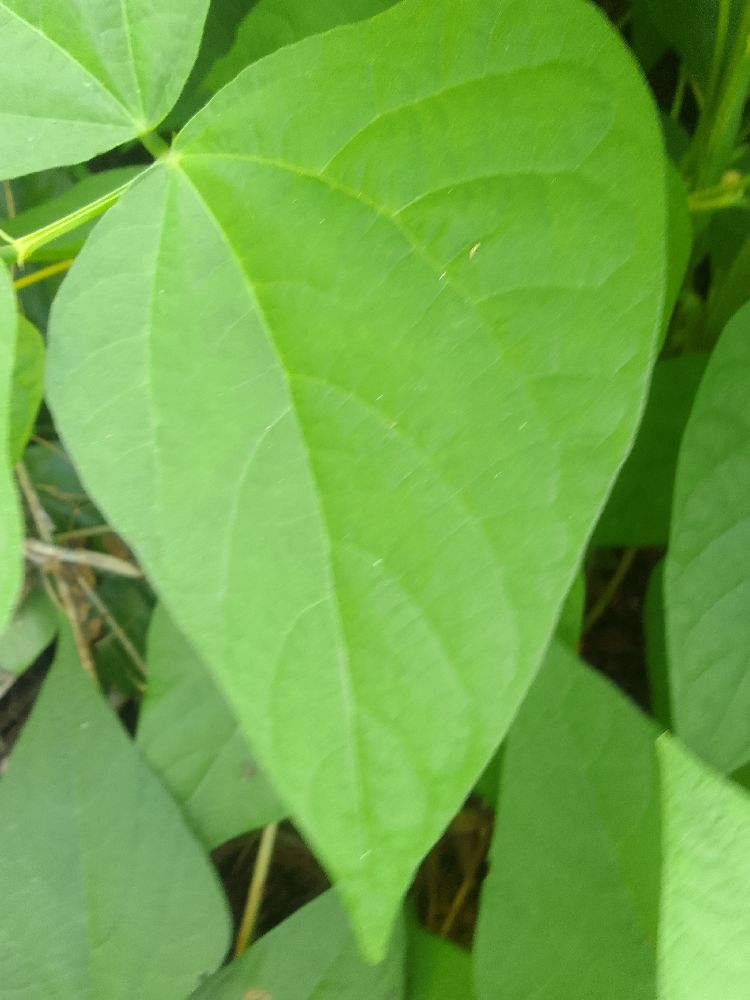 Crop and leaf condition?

common bean, healthy
